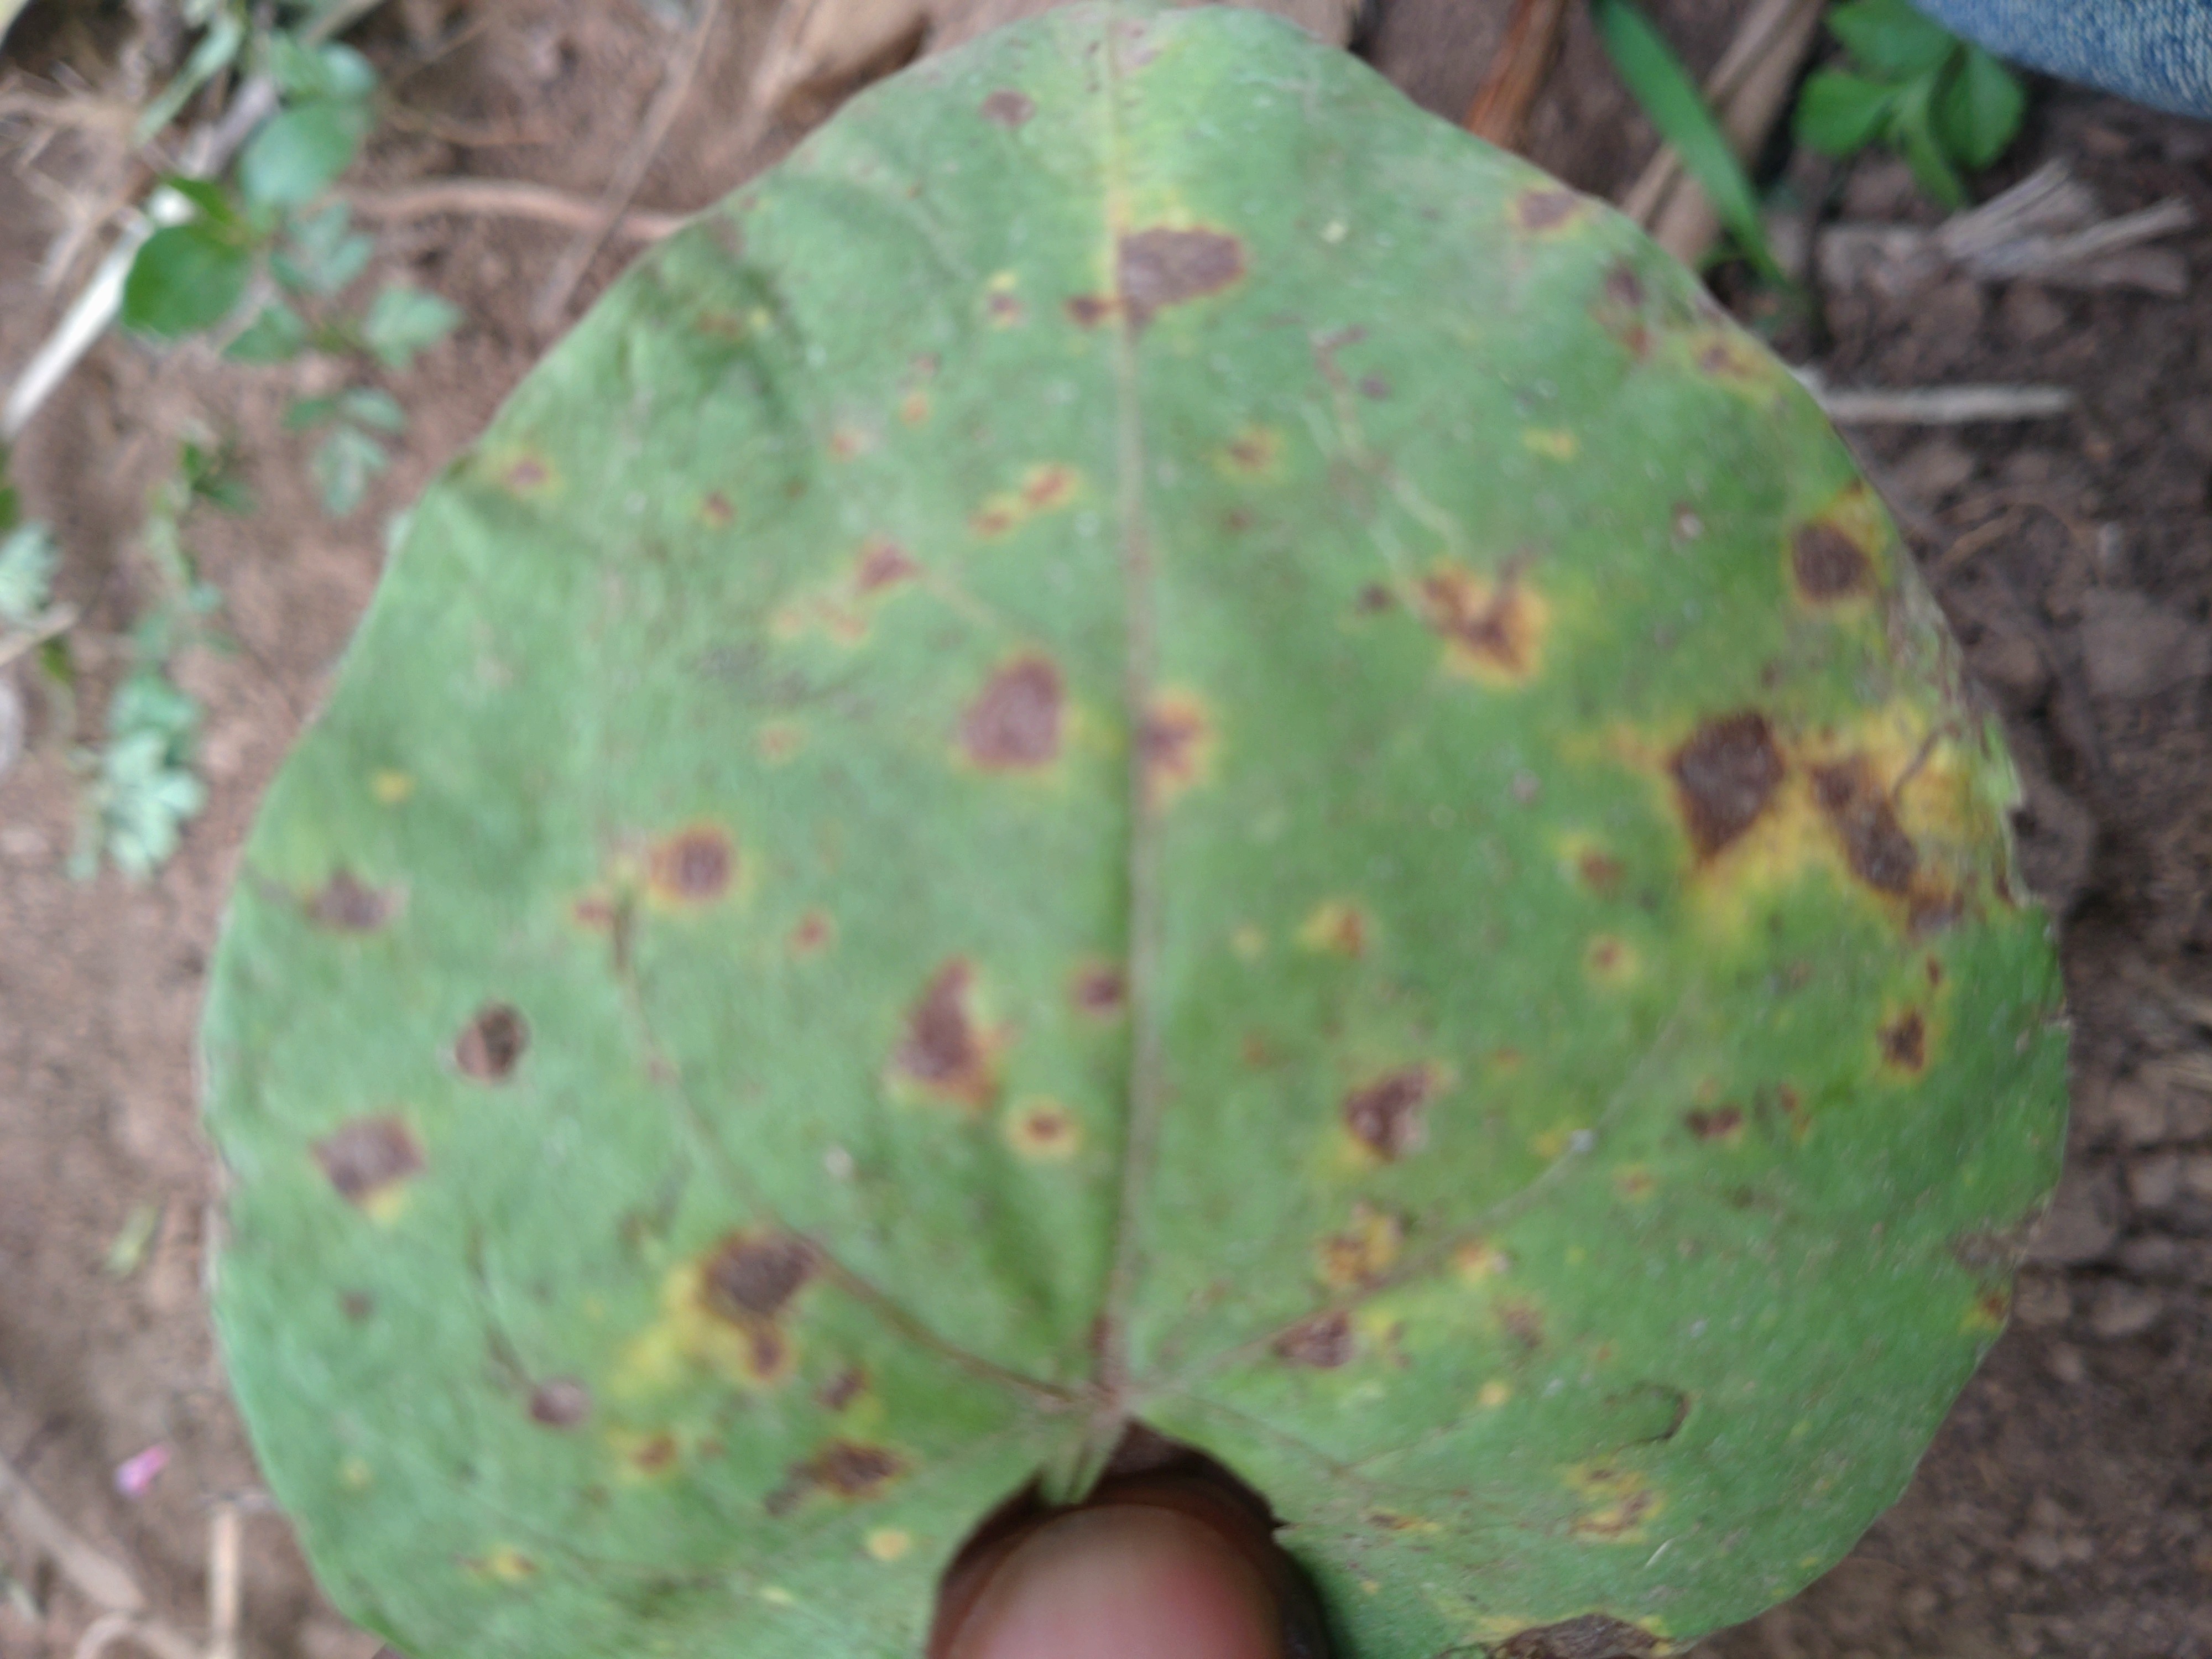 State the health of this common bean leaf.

rust
